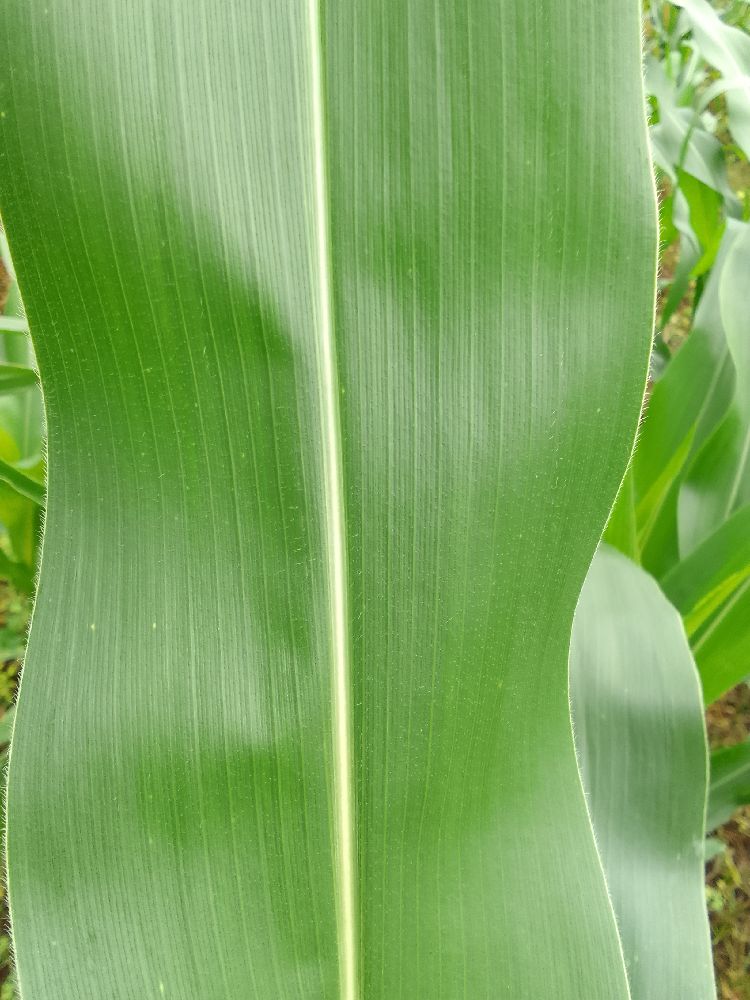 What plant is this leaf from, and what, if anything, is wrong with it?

maize, healthy
